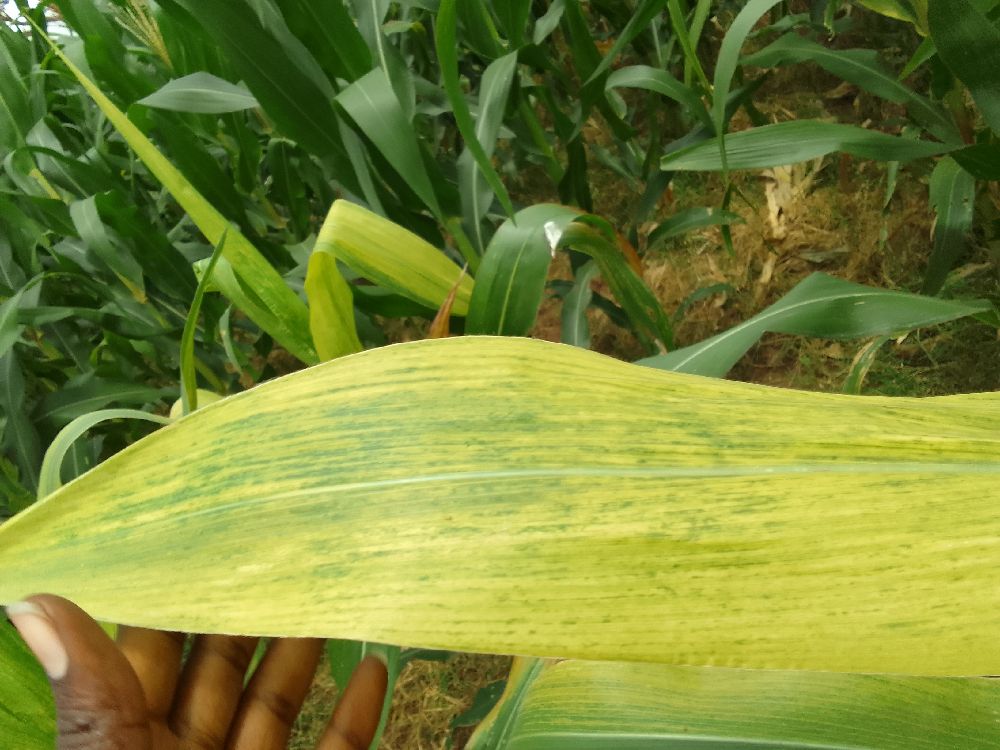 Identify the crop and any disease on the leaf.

maize, maize lethal necrosis
